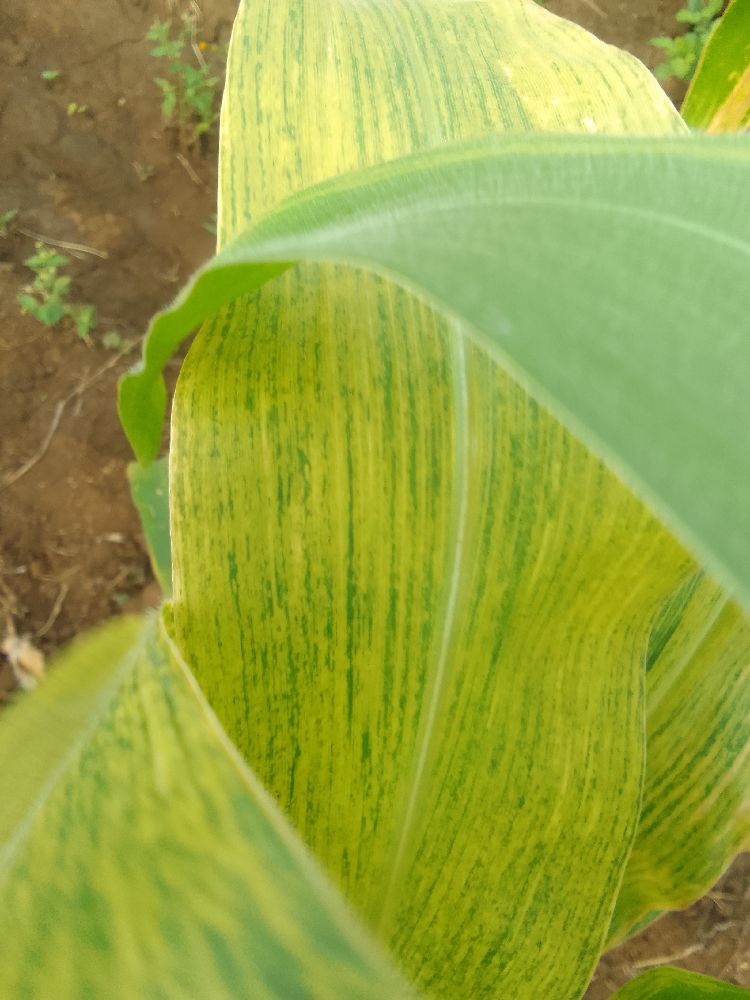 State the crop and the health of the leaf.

maize, maize lethal necrosis
